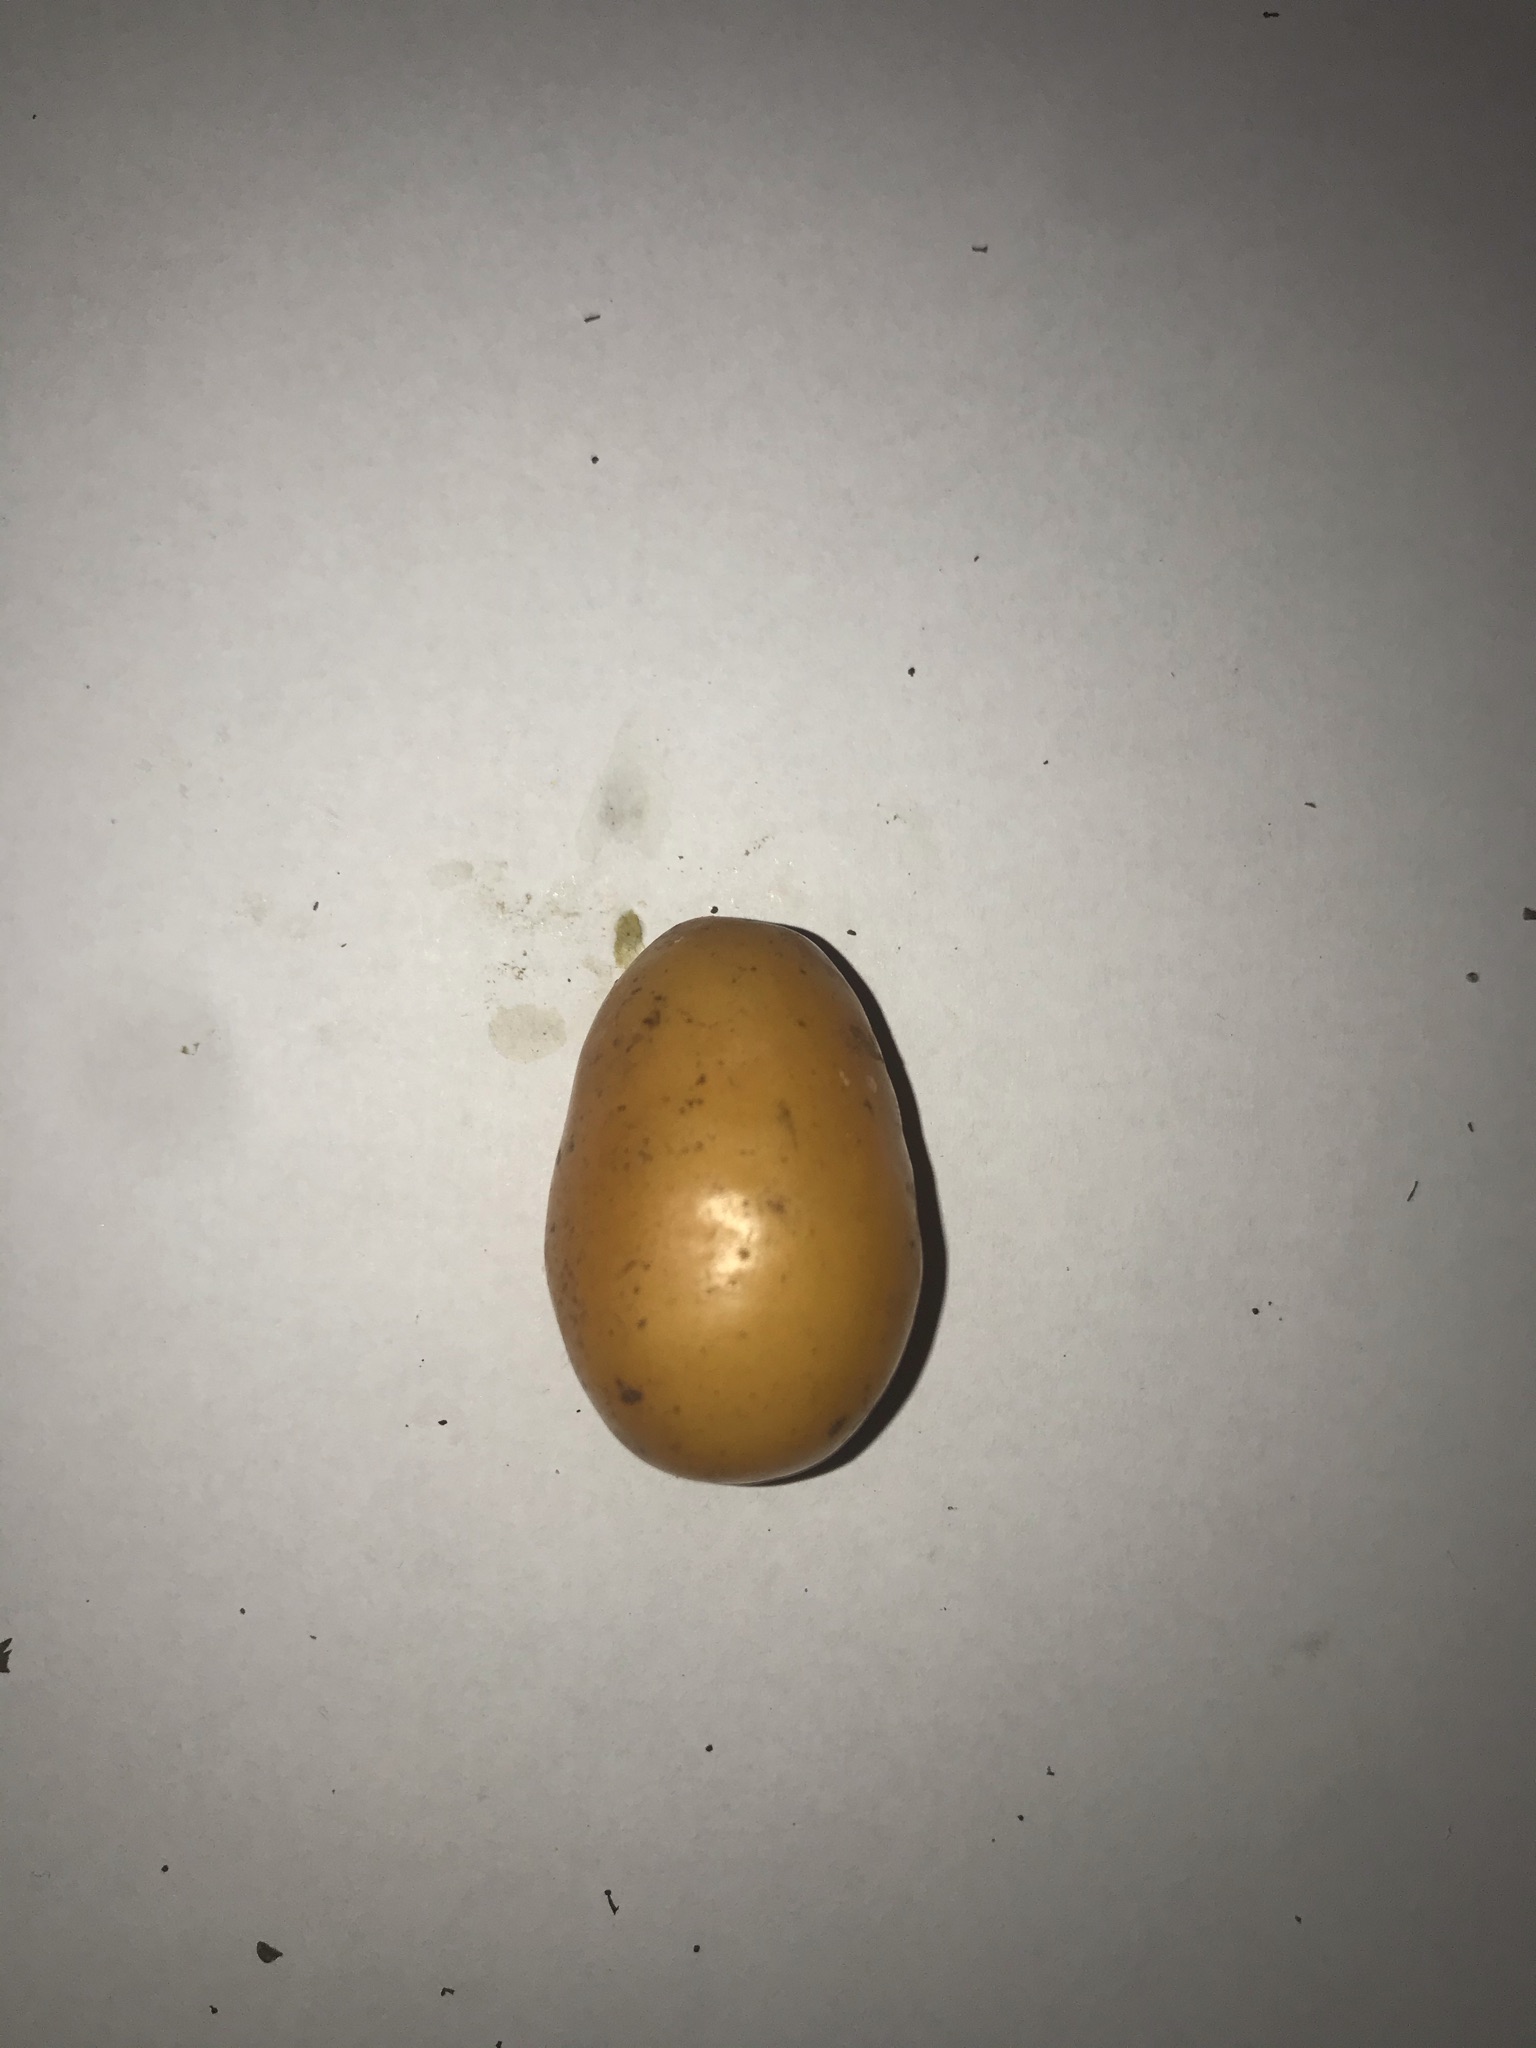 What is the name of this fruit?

siriguela
